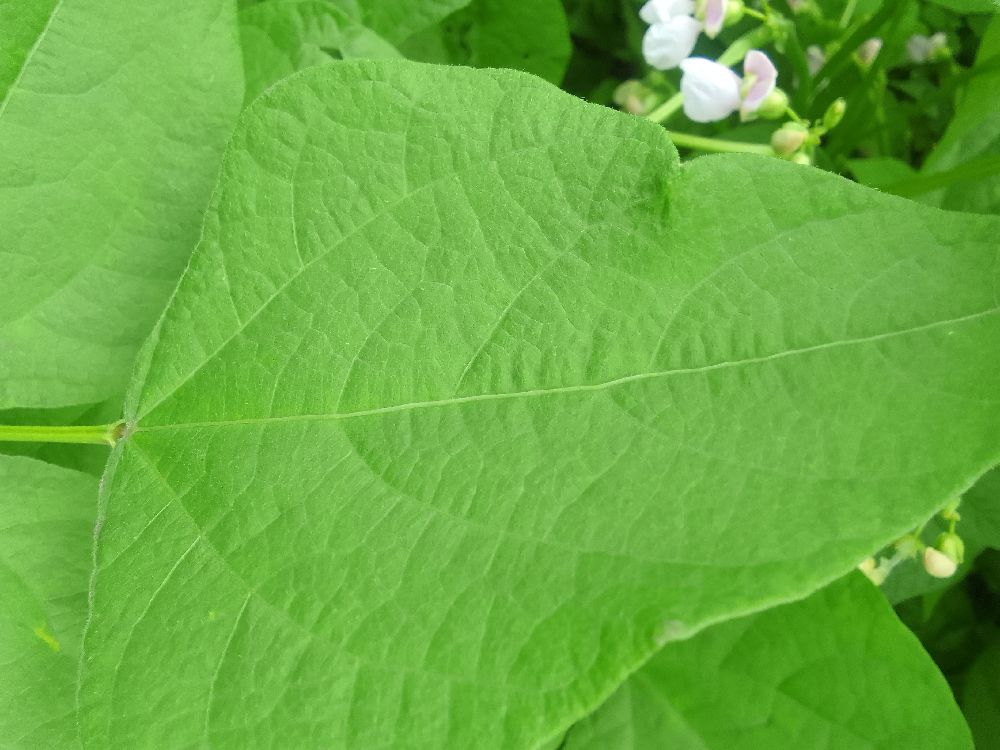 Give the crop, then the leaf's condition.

common bean, healthy
